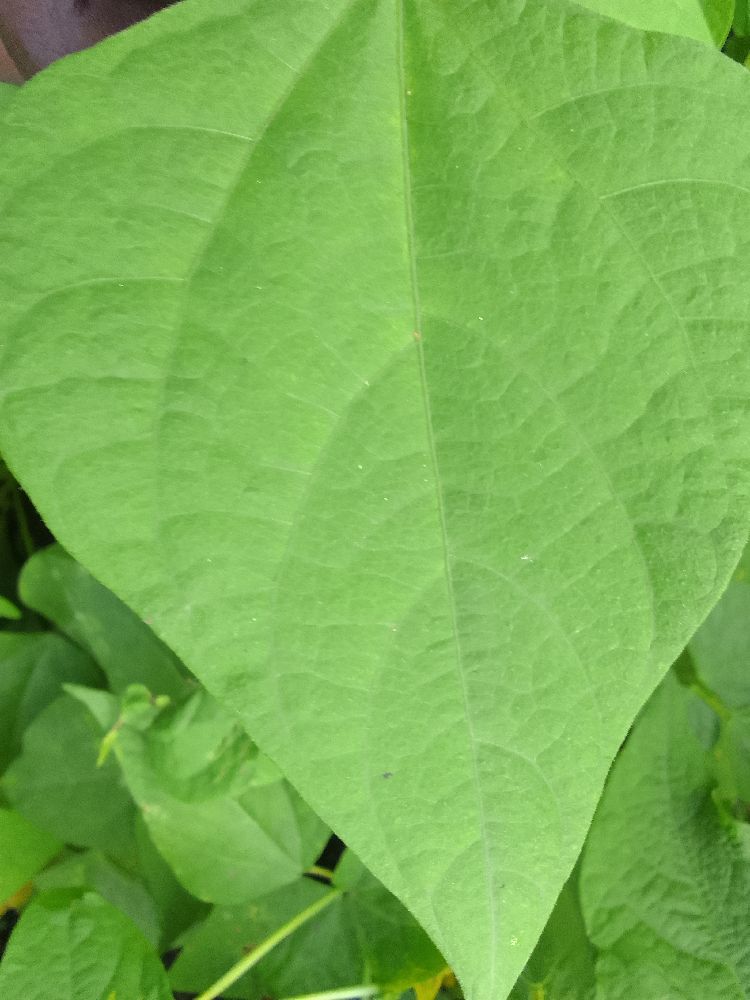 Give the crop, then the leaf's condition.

common bean, healthy
